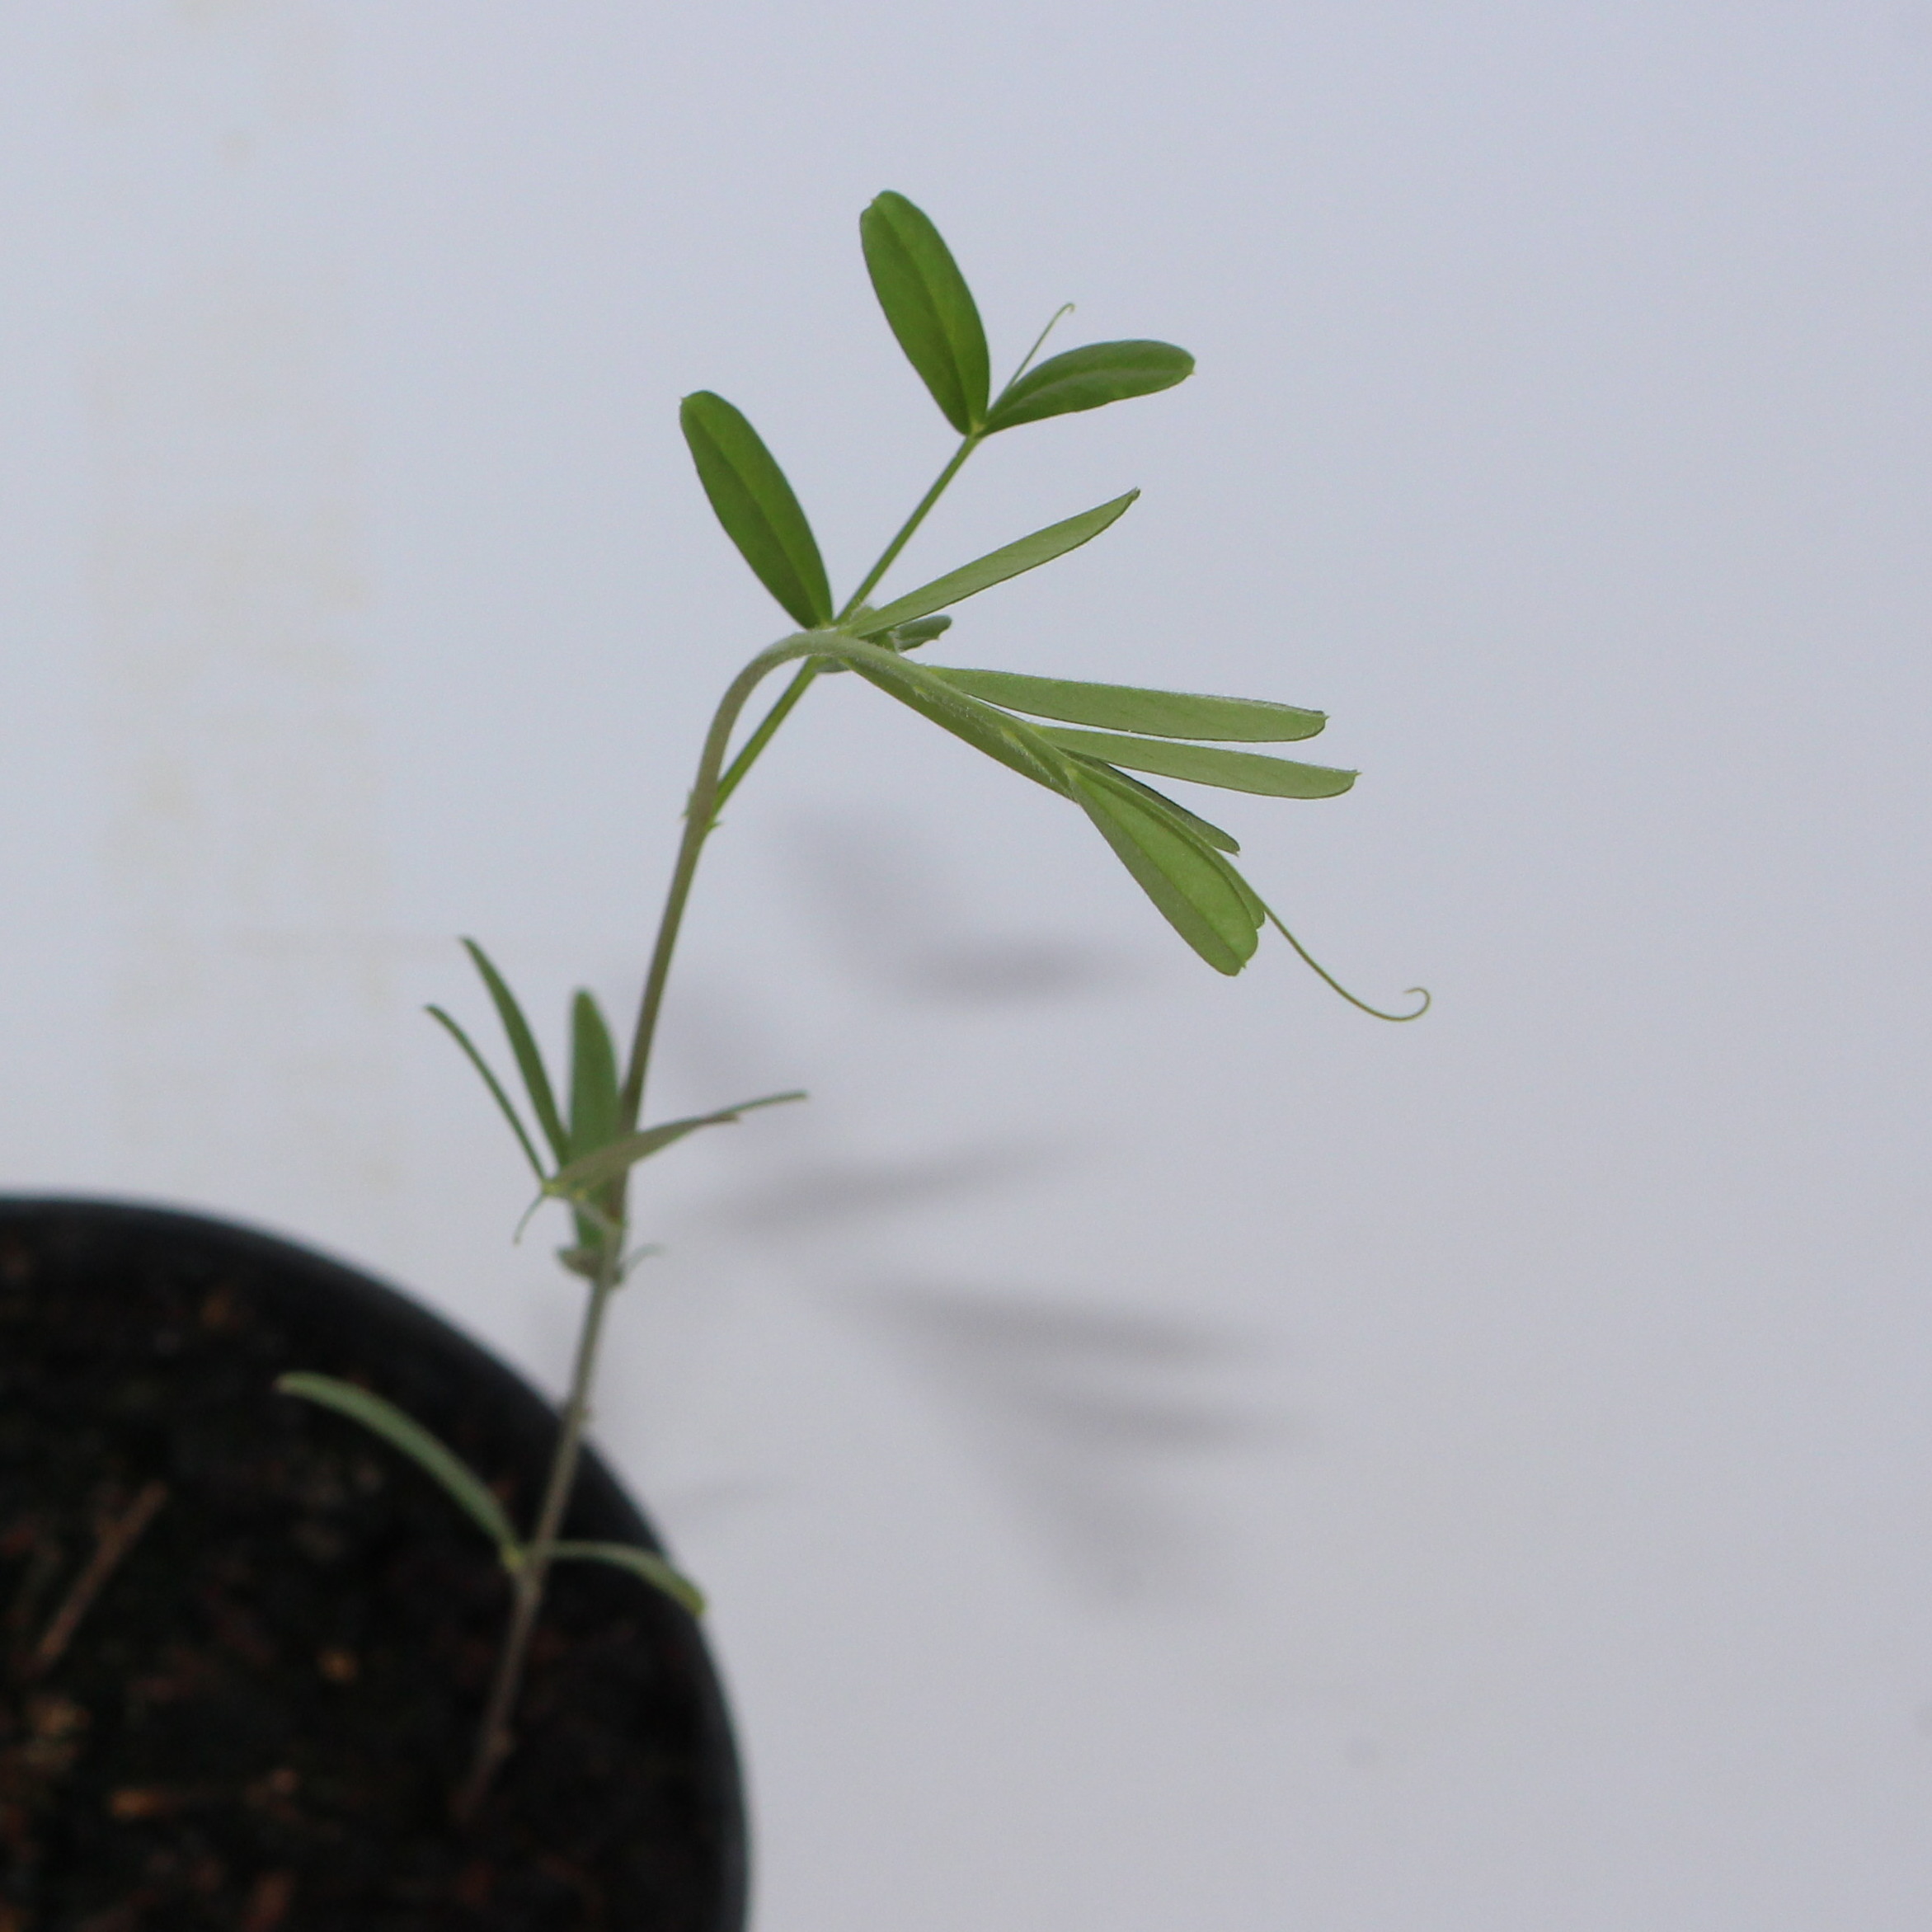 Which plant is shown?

Vicia sativa
